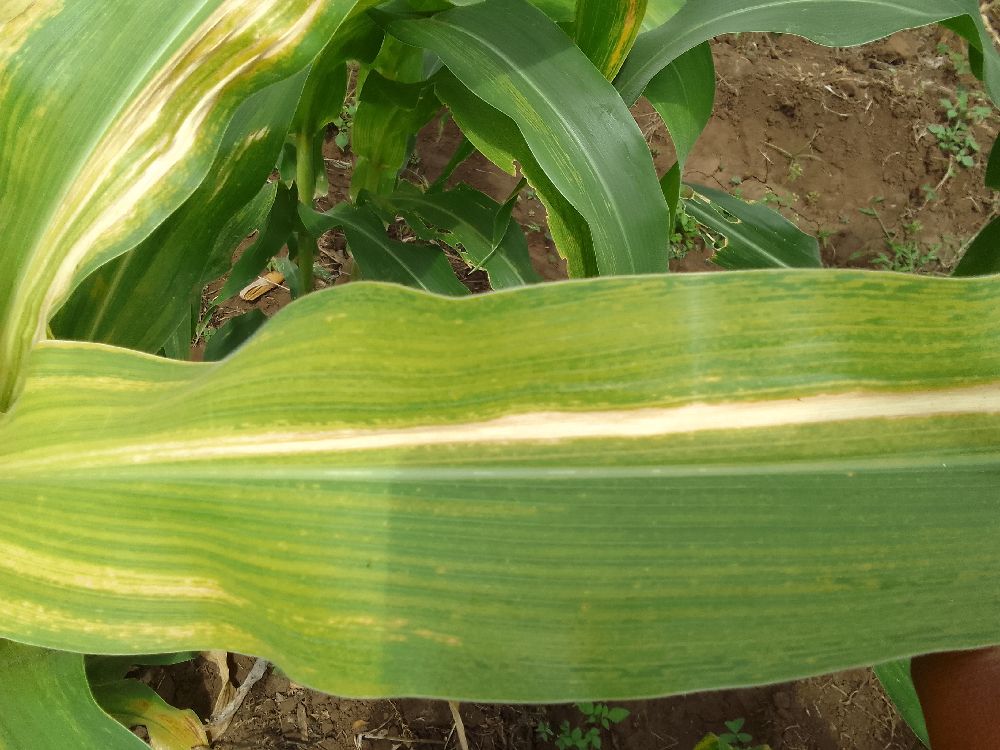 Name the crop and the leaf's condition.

maize, maize lethal necrosis
